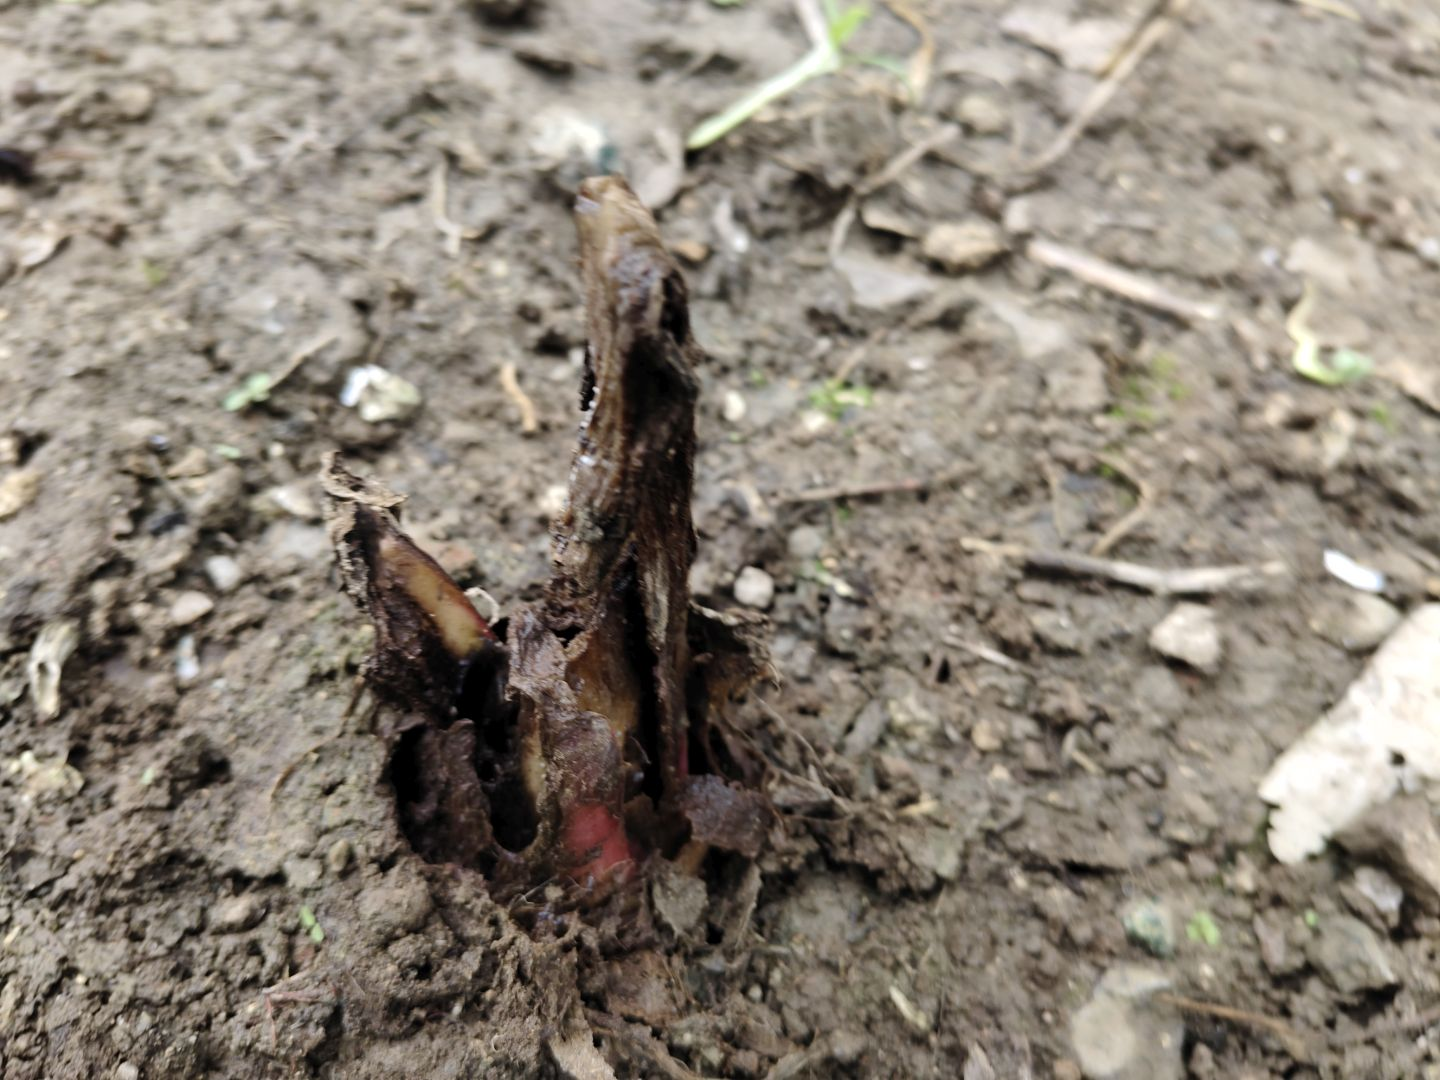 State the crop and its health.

taro, root rot
